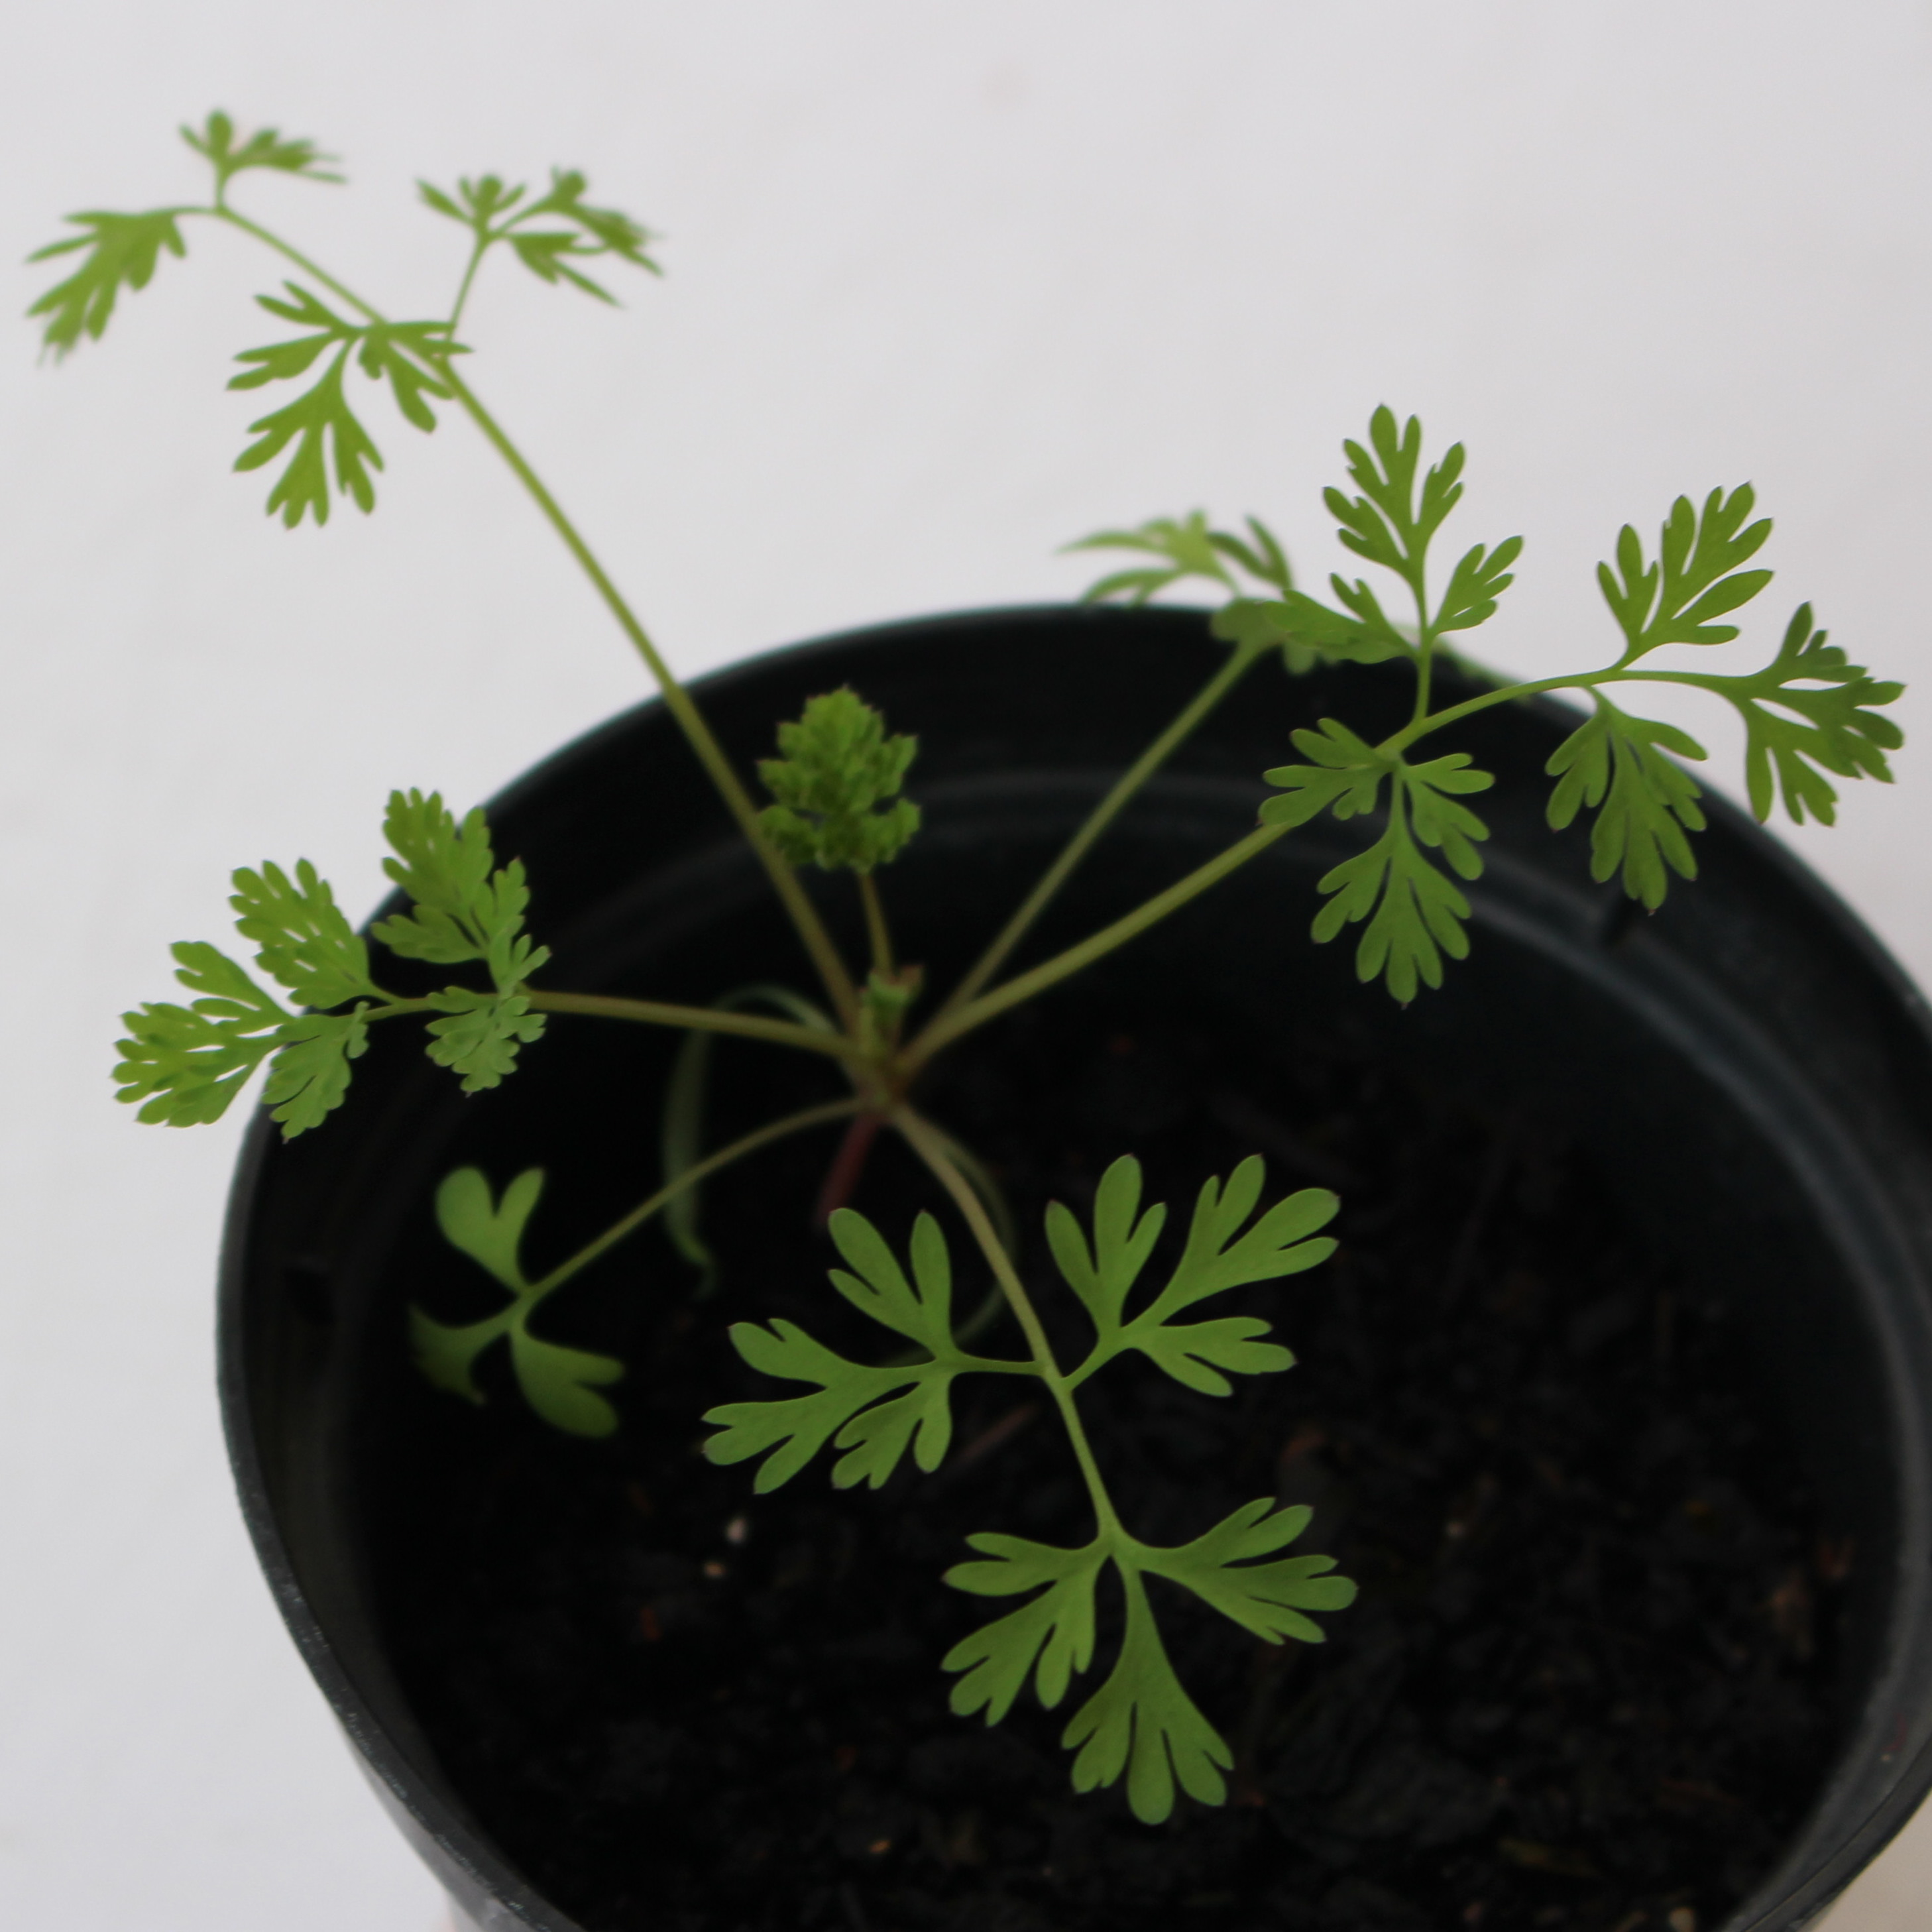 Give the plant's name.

Fumaria officinalis
